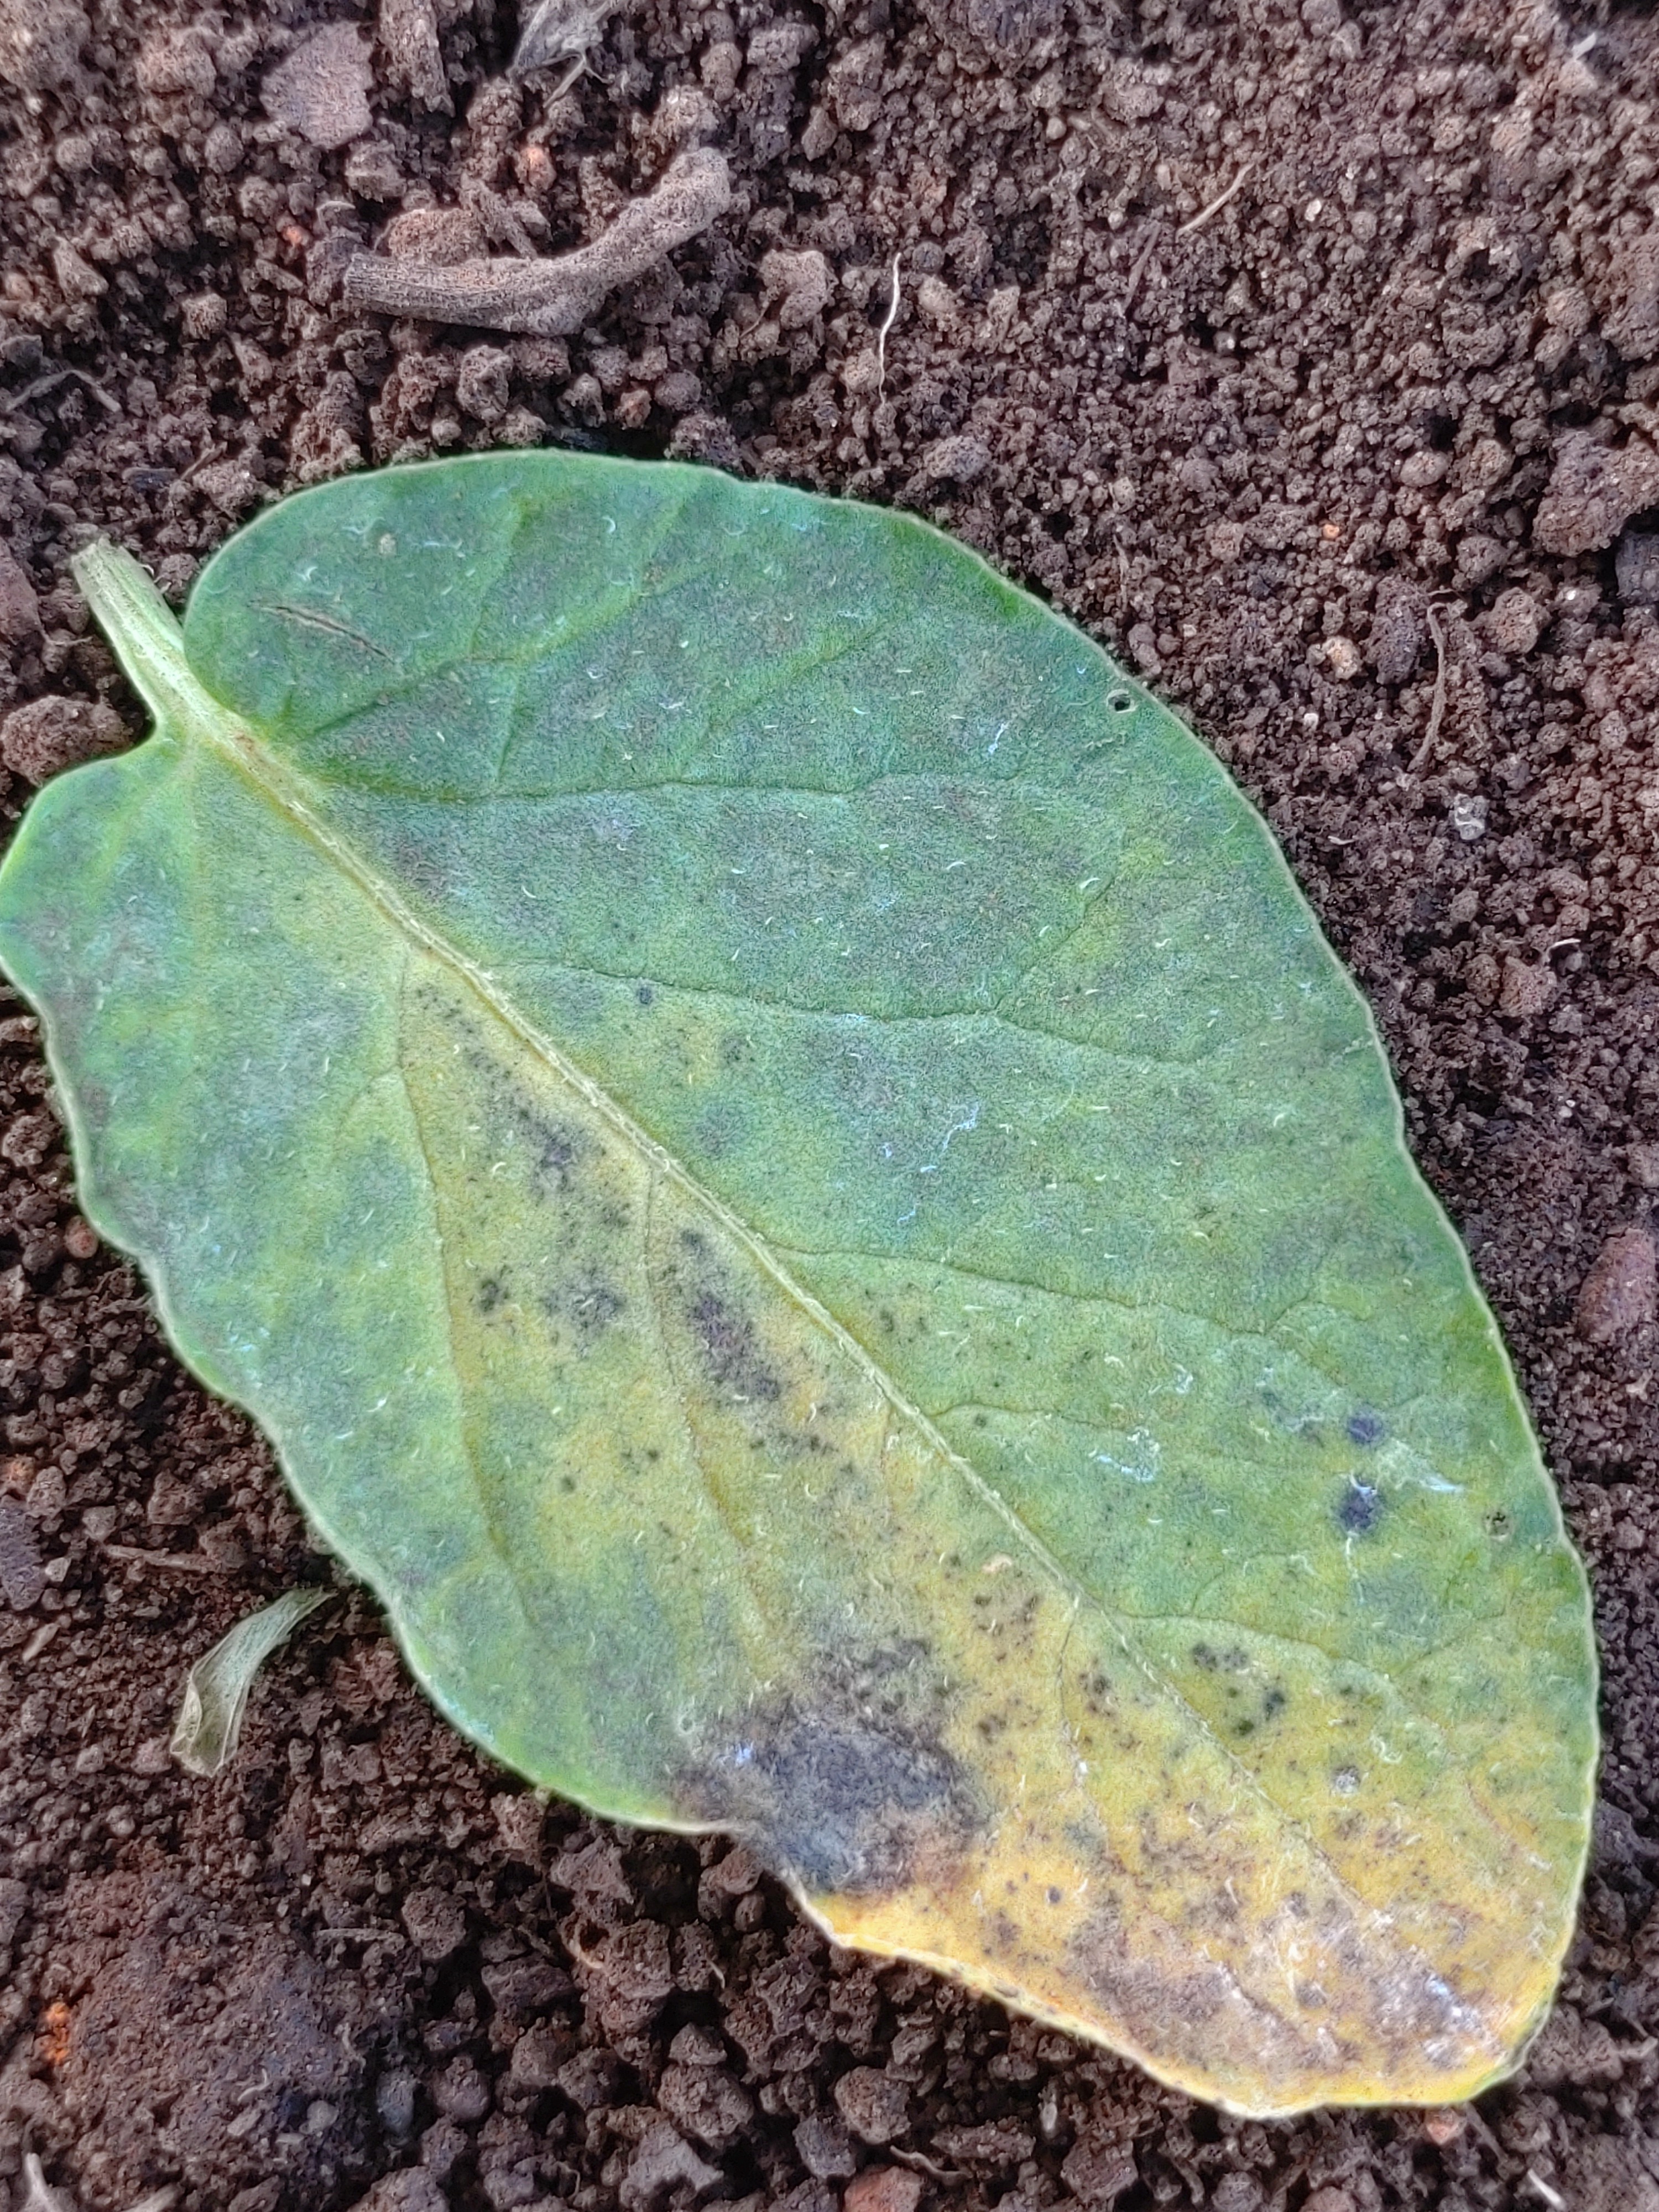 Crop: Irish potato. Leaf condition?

late blight
